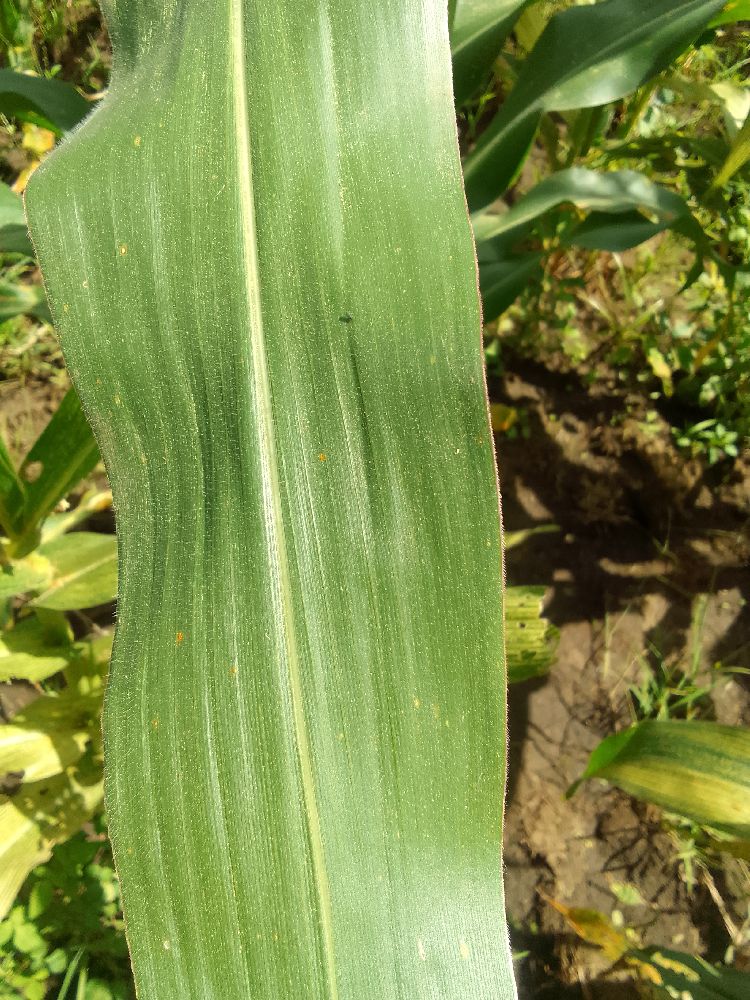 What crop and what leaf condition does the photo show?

maize, healthy
